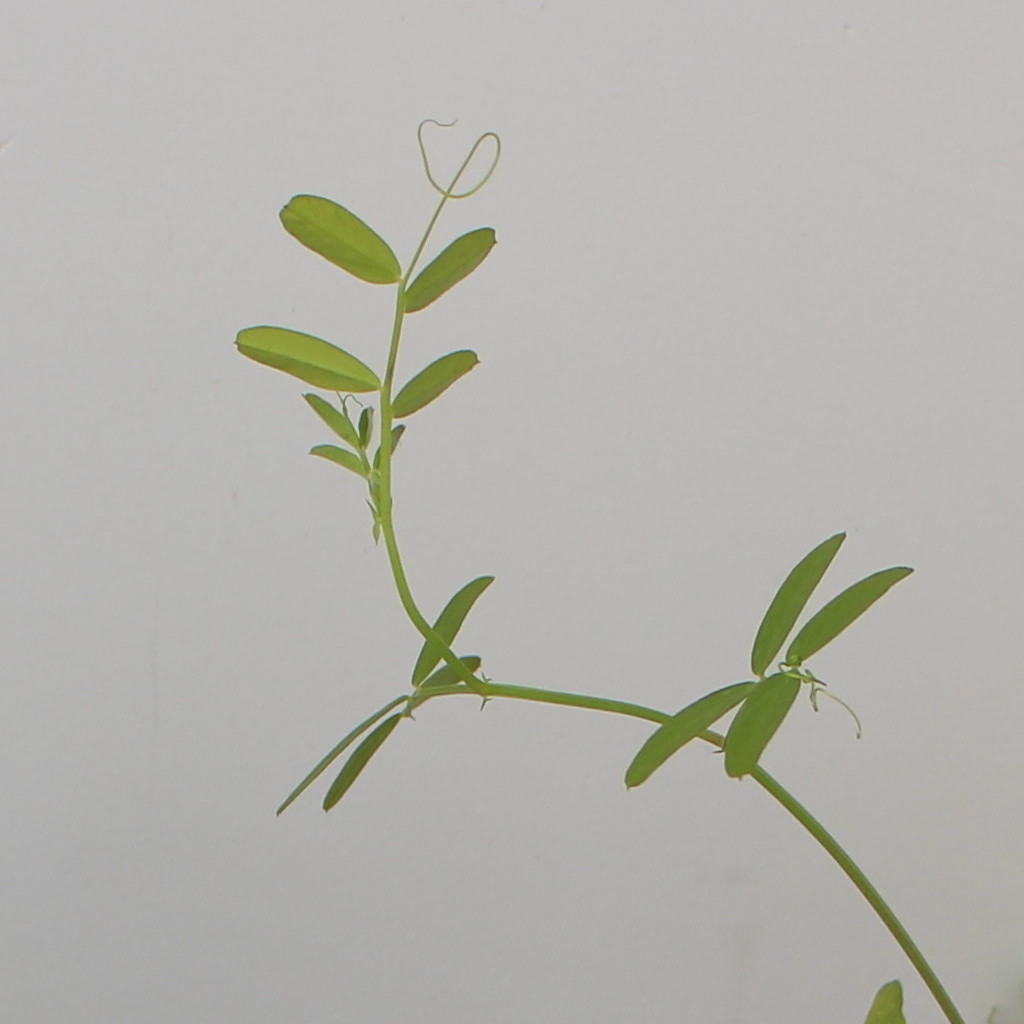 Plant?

Vicia sativa
